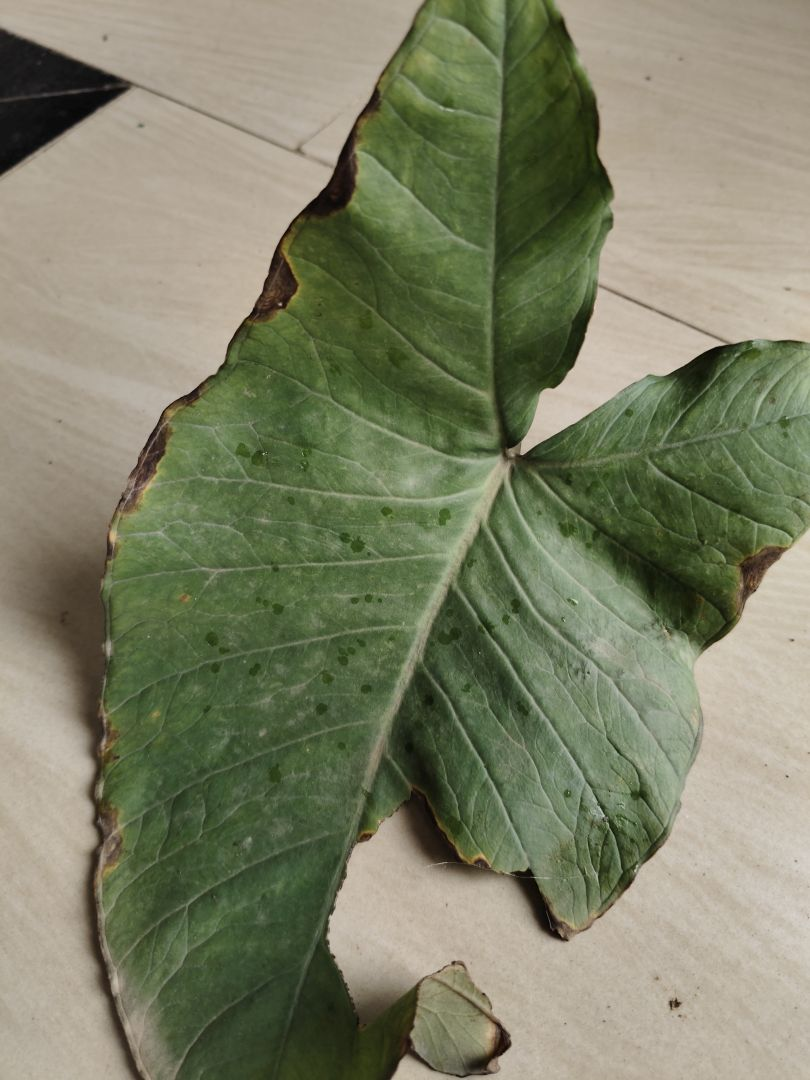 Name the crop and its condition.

taro, leaf blight
